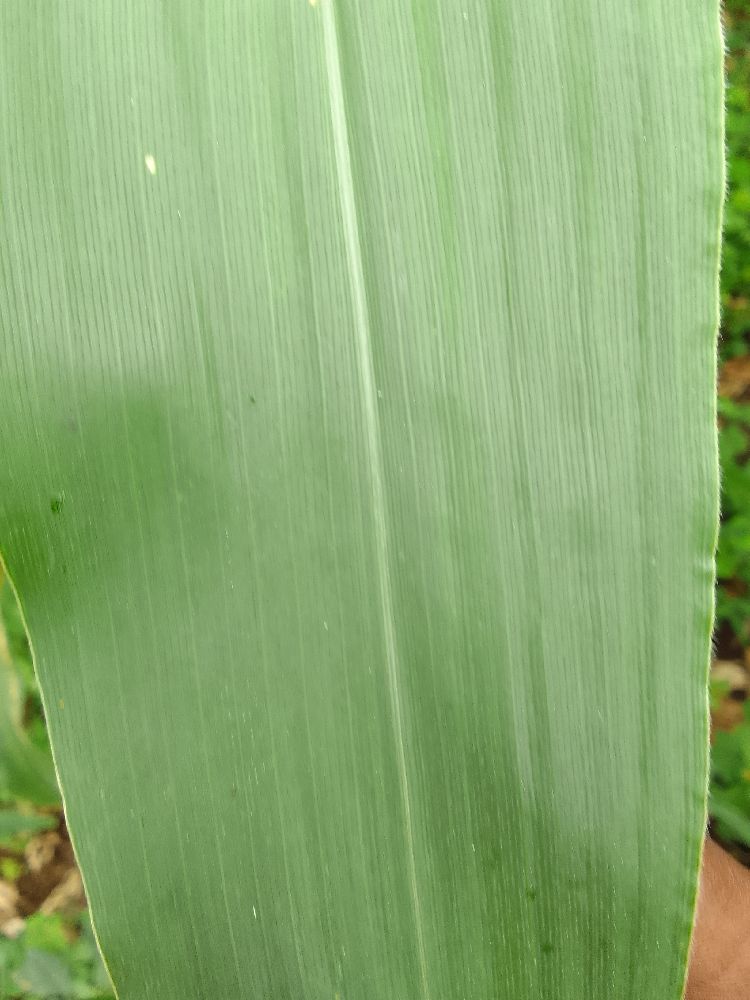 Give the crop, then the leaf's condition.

maize, healthy
